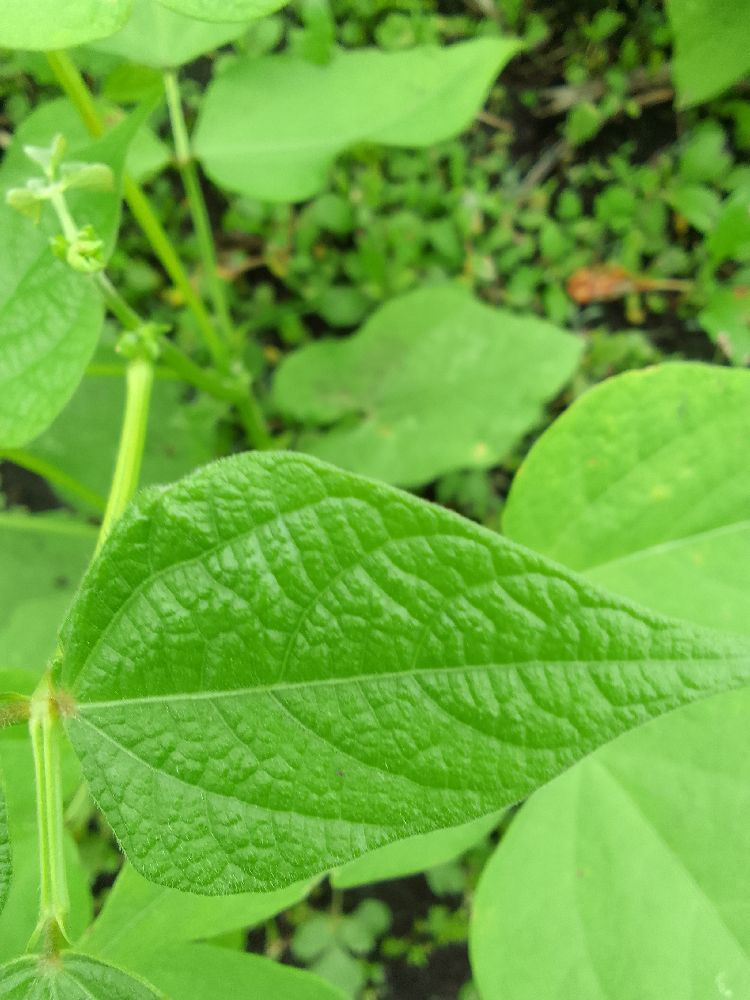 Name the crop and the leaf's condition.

common bean, healthy
